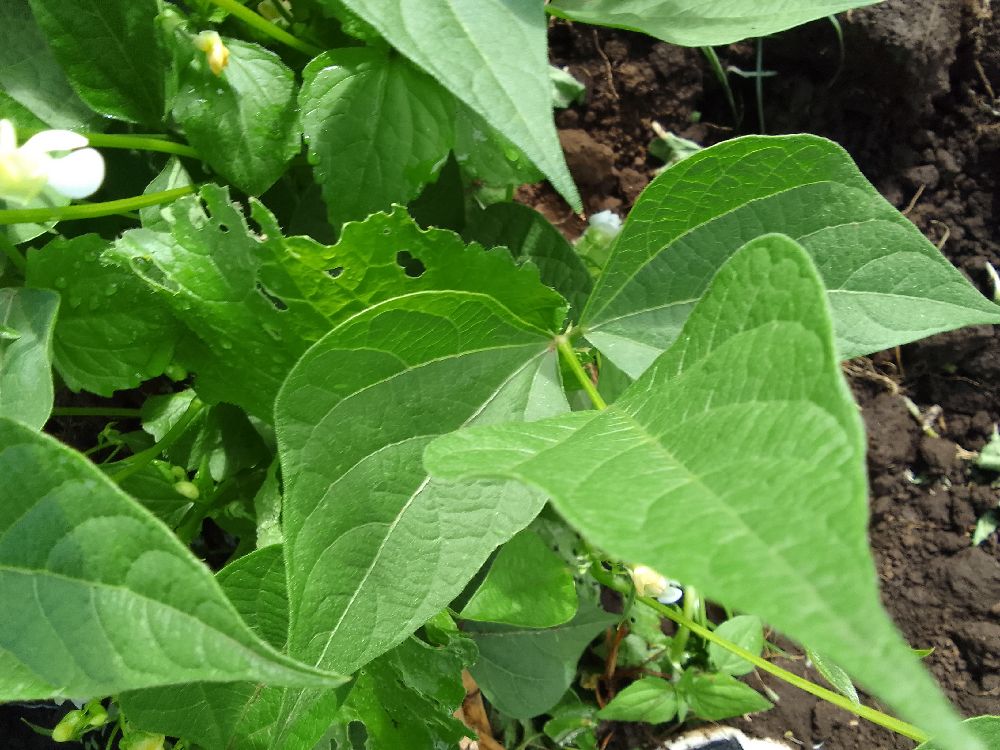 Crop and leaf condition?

common bean, healthy
